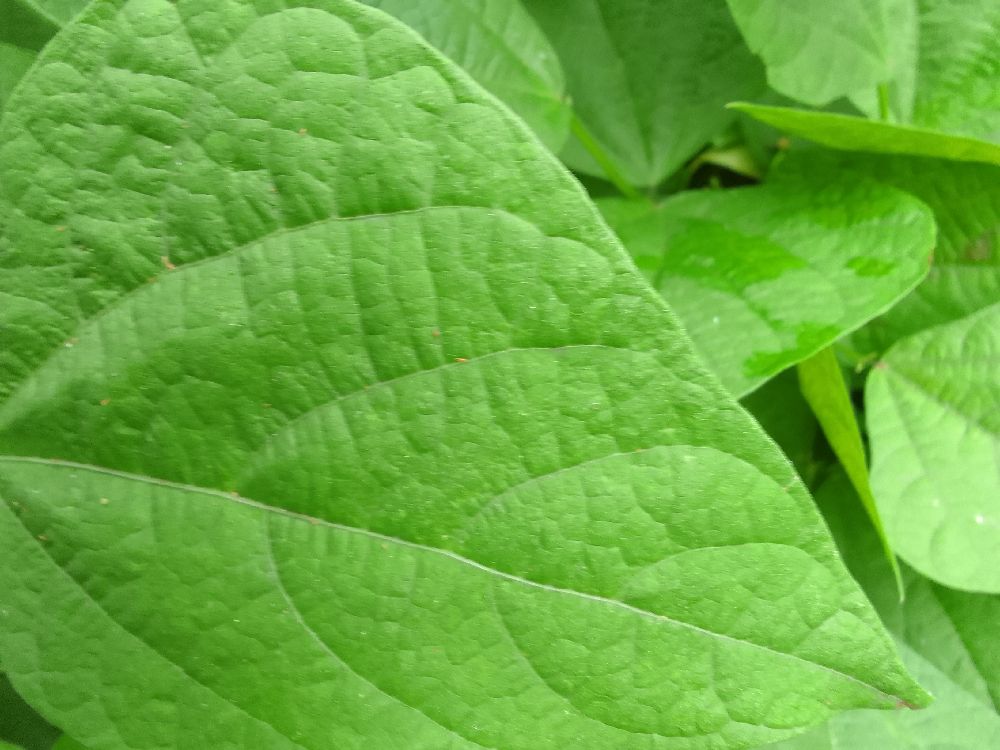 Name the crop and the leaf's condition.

common bean, healthy
